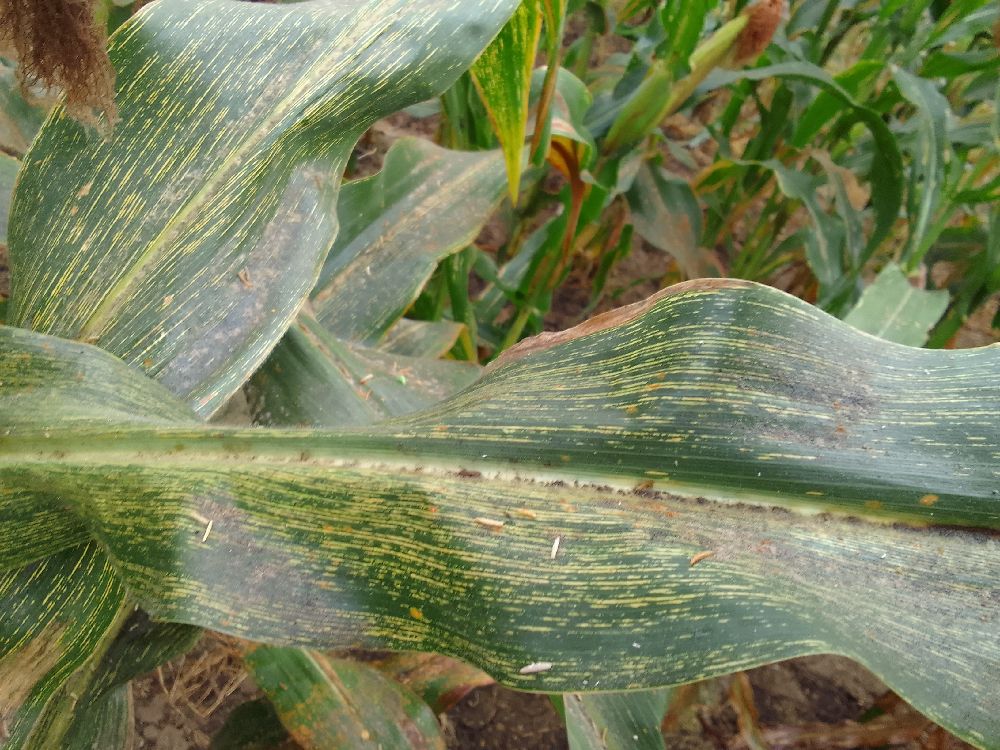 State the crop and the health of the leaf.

maize, maize streak virus
